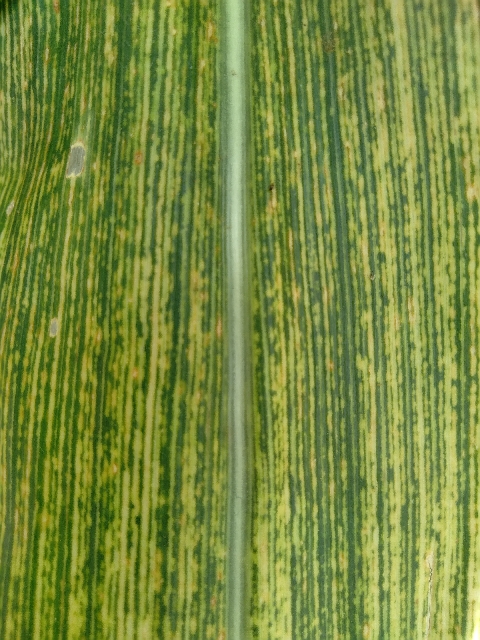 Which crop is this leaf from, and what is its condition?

maize, maize streak virus
